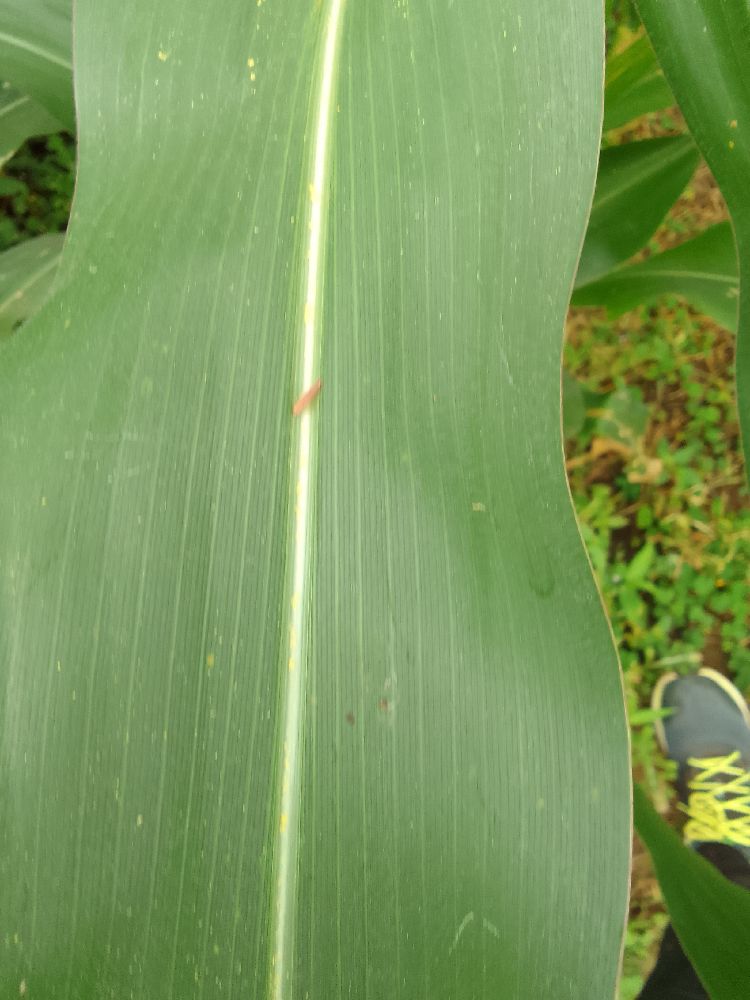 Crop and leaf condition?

maize, healthy
